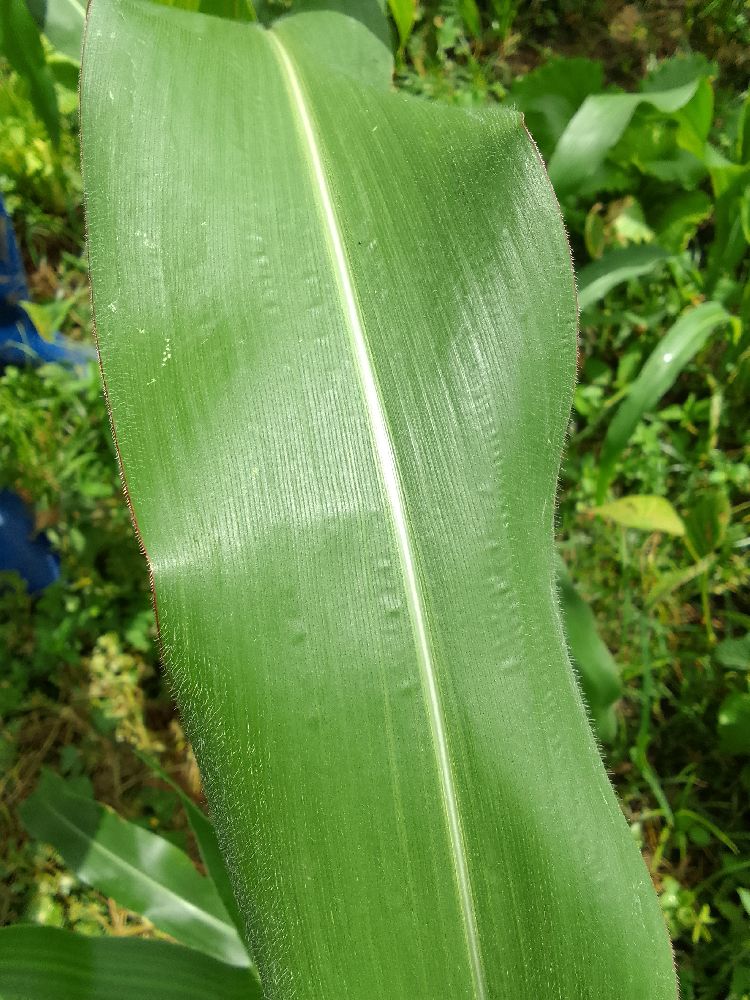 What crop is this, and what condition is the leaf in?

maize, healthy
